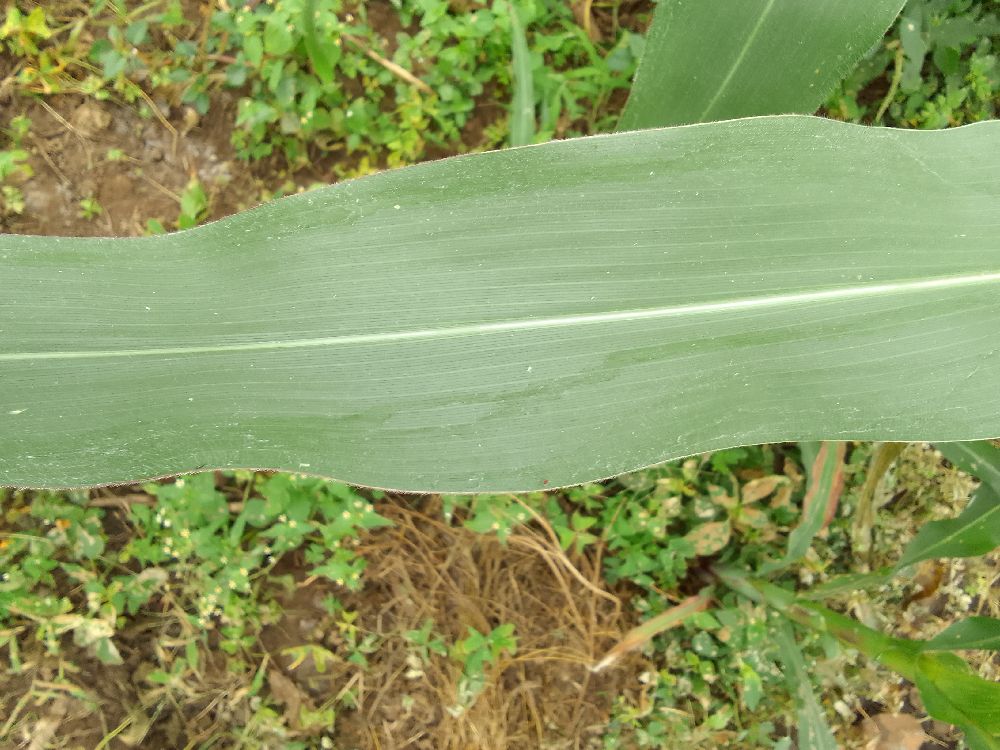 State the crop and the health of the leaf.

maize, healthy
